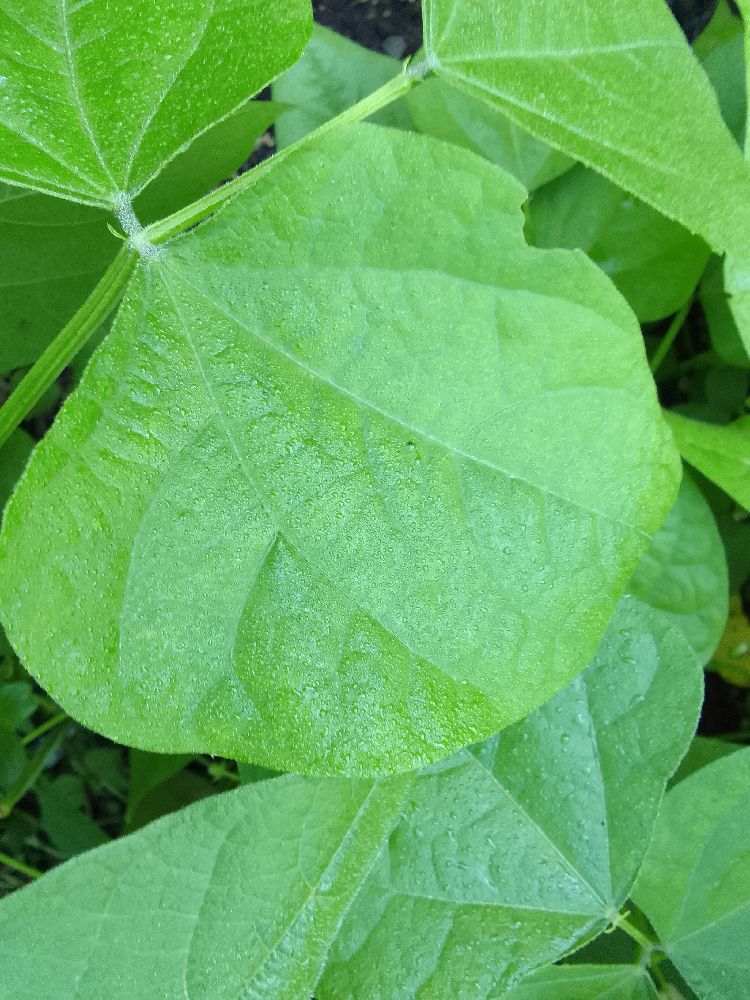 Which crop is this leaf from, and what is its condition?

common bean, healthy
